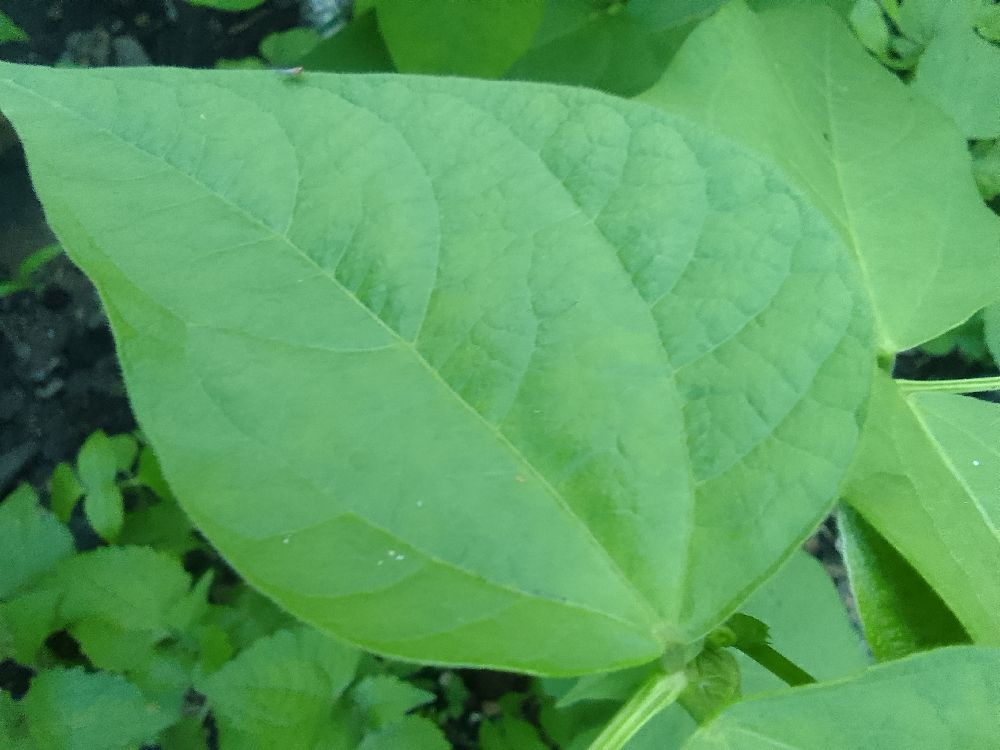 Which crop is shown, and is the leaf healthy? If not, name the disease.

common bean, healthy
